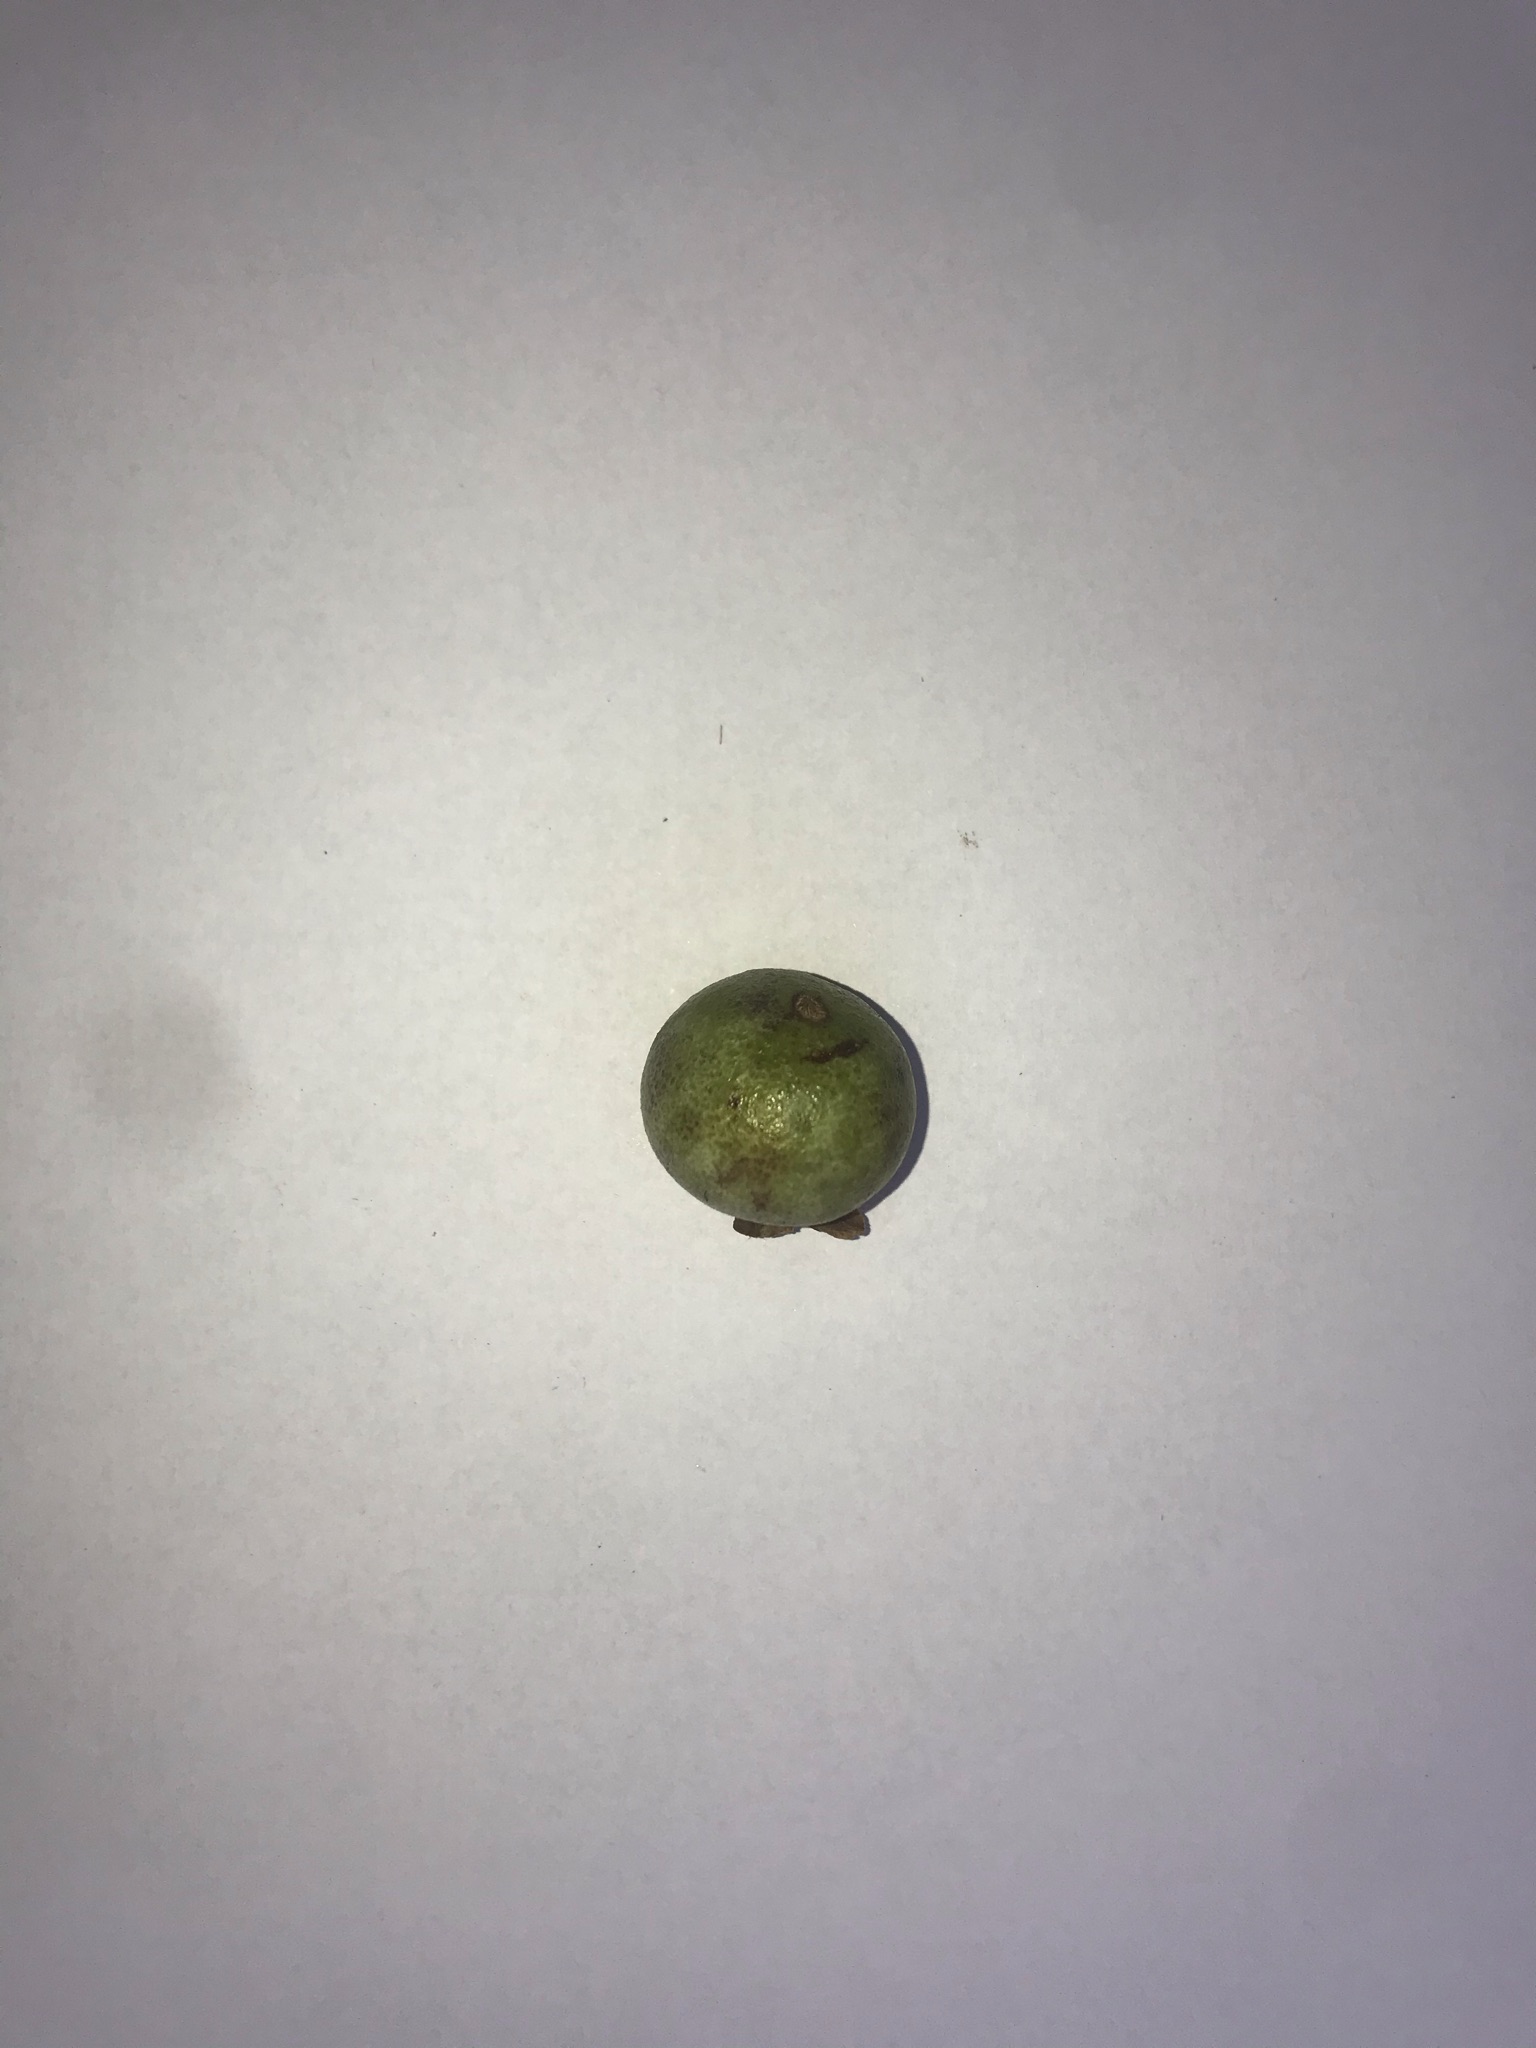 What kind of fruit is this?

gabiroba
